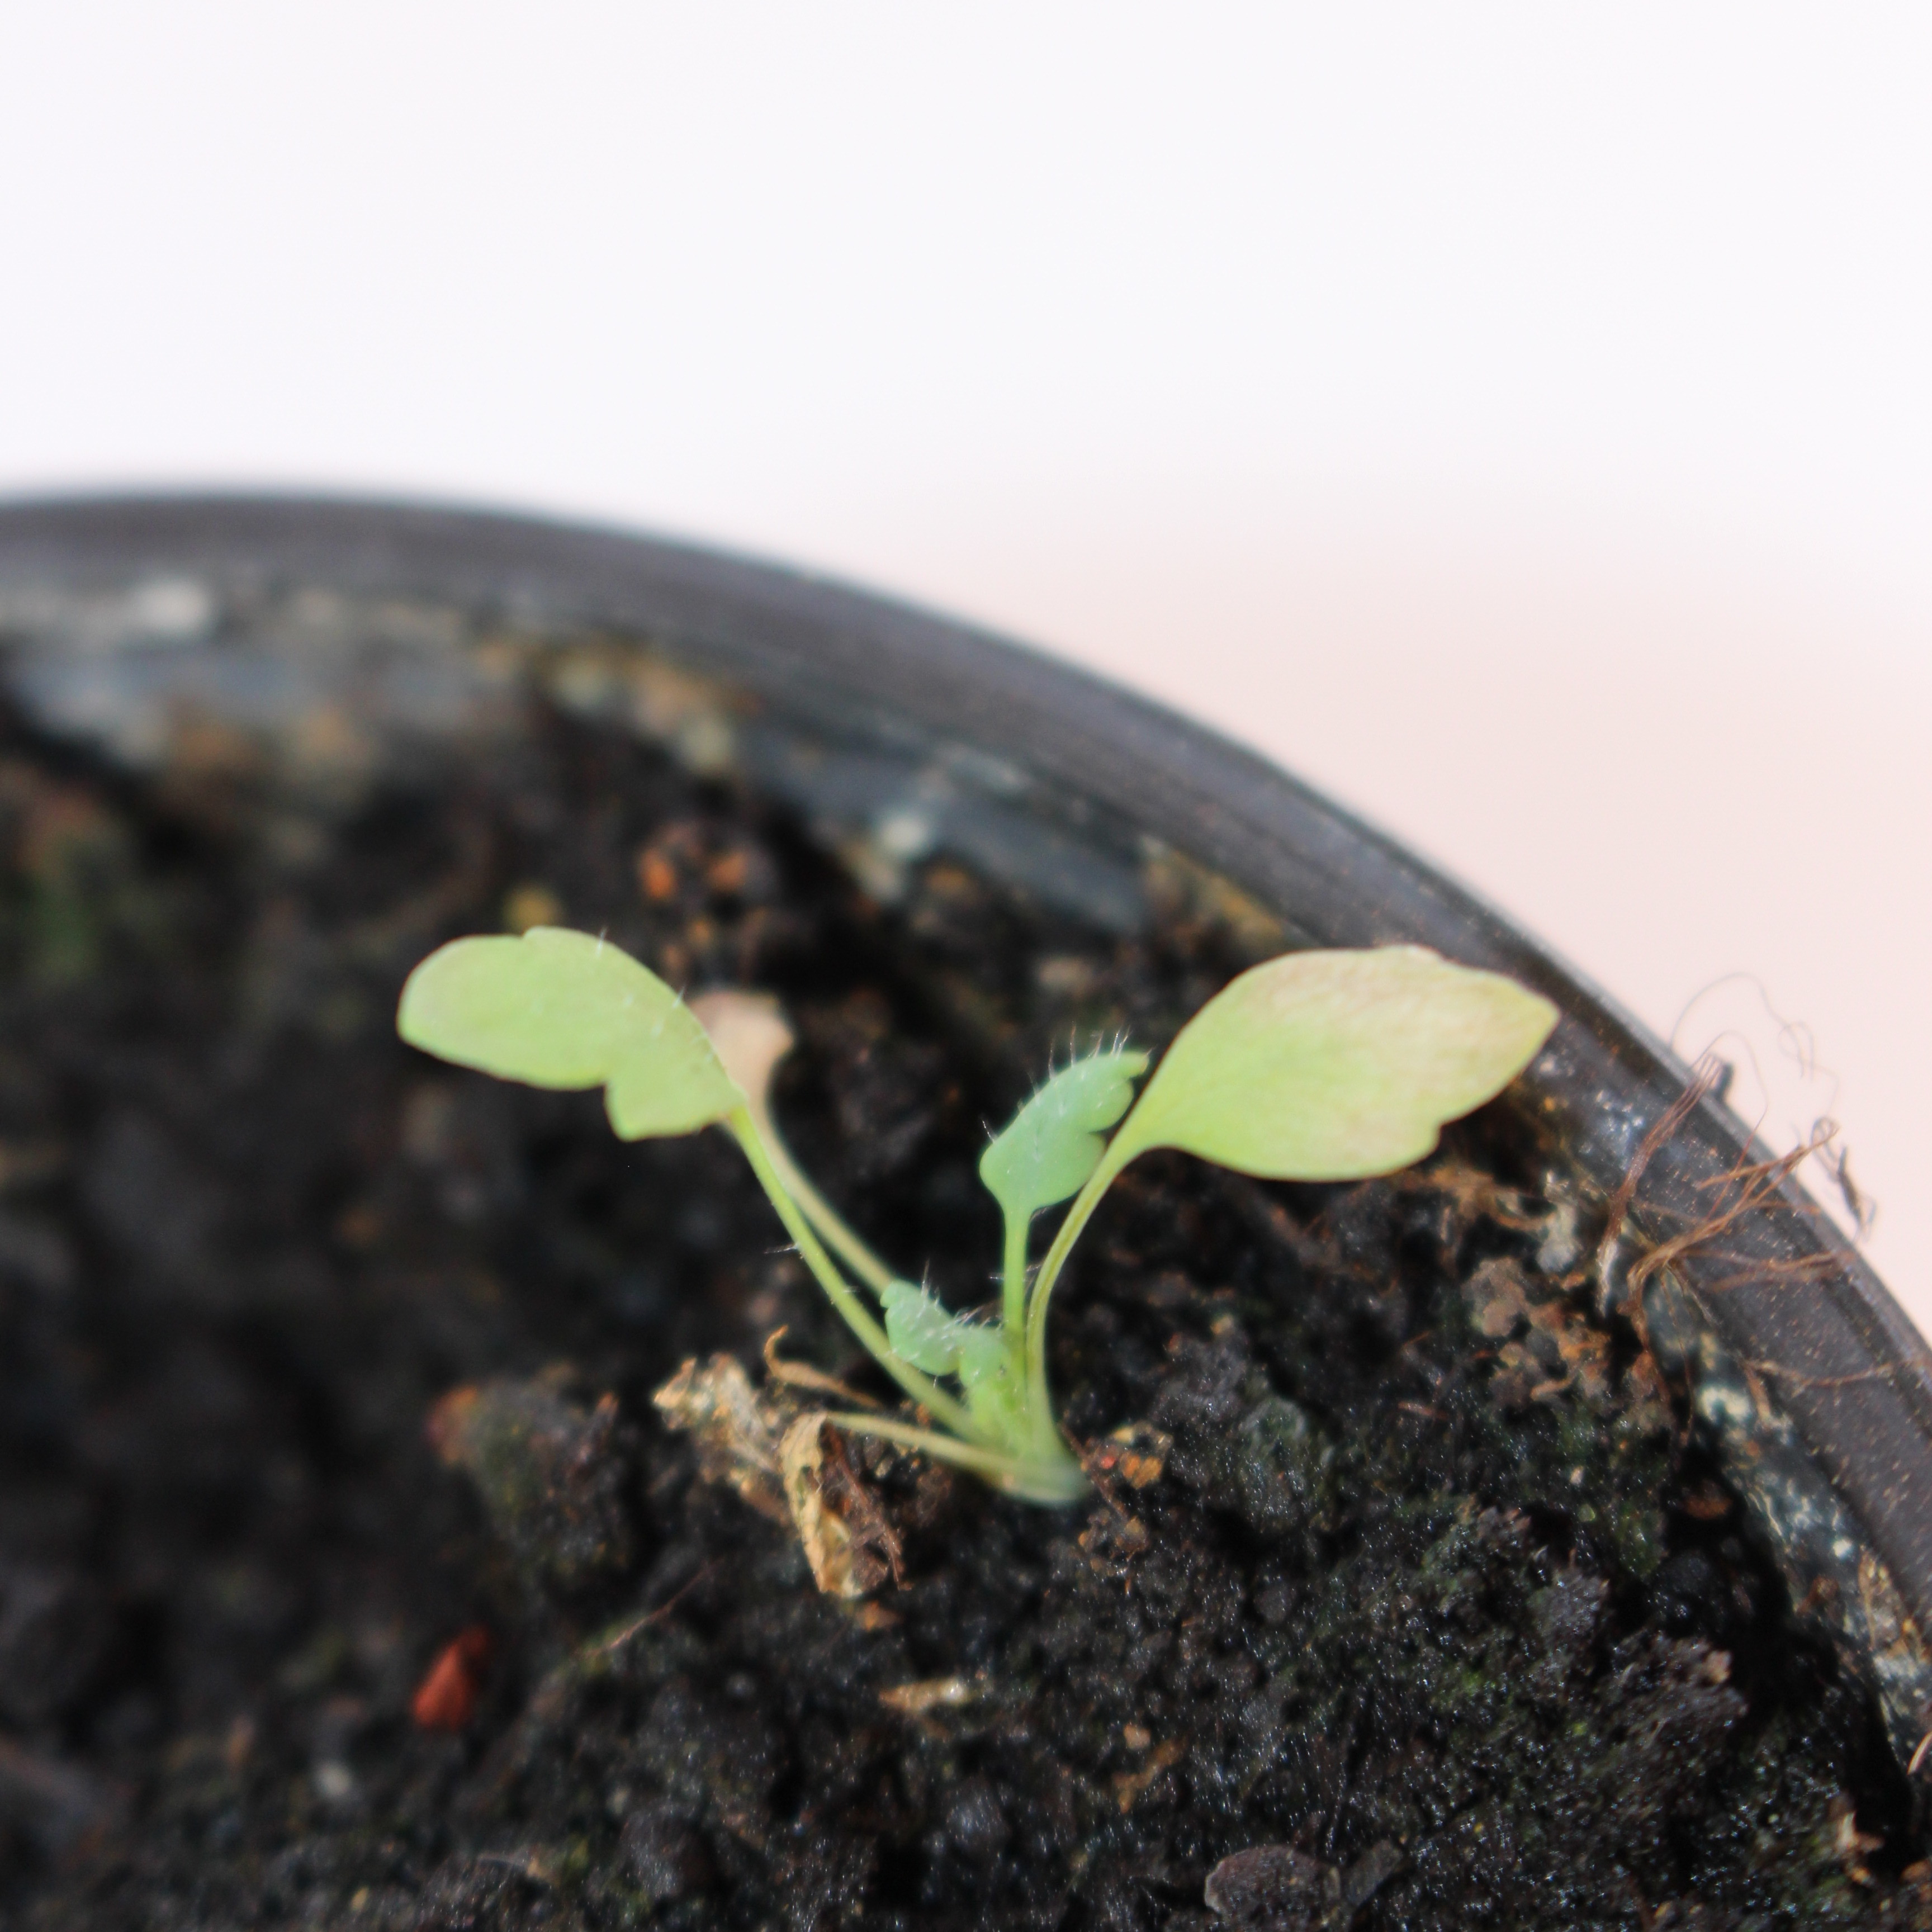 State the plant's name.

Papaver rhoeas
